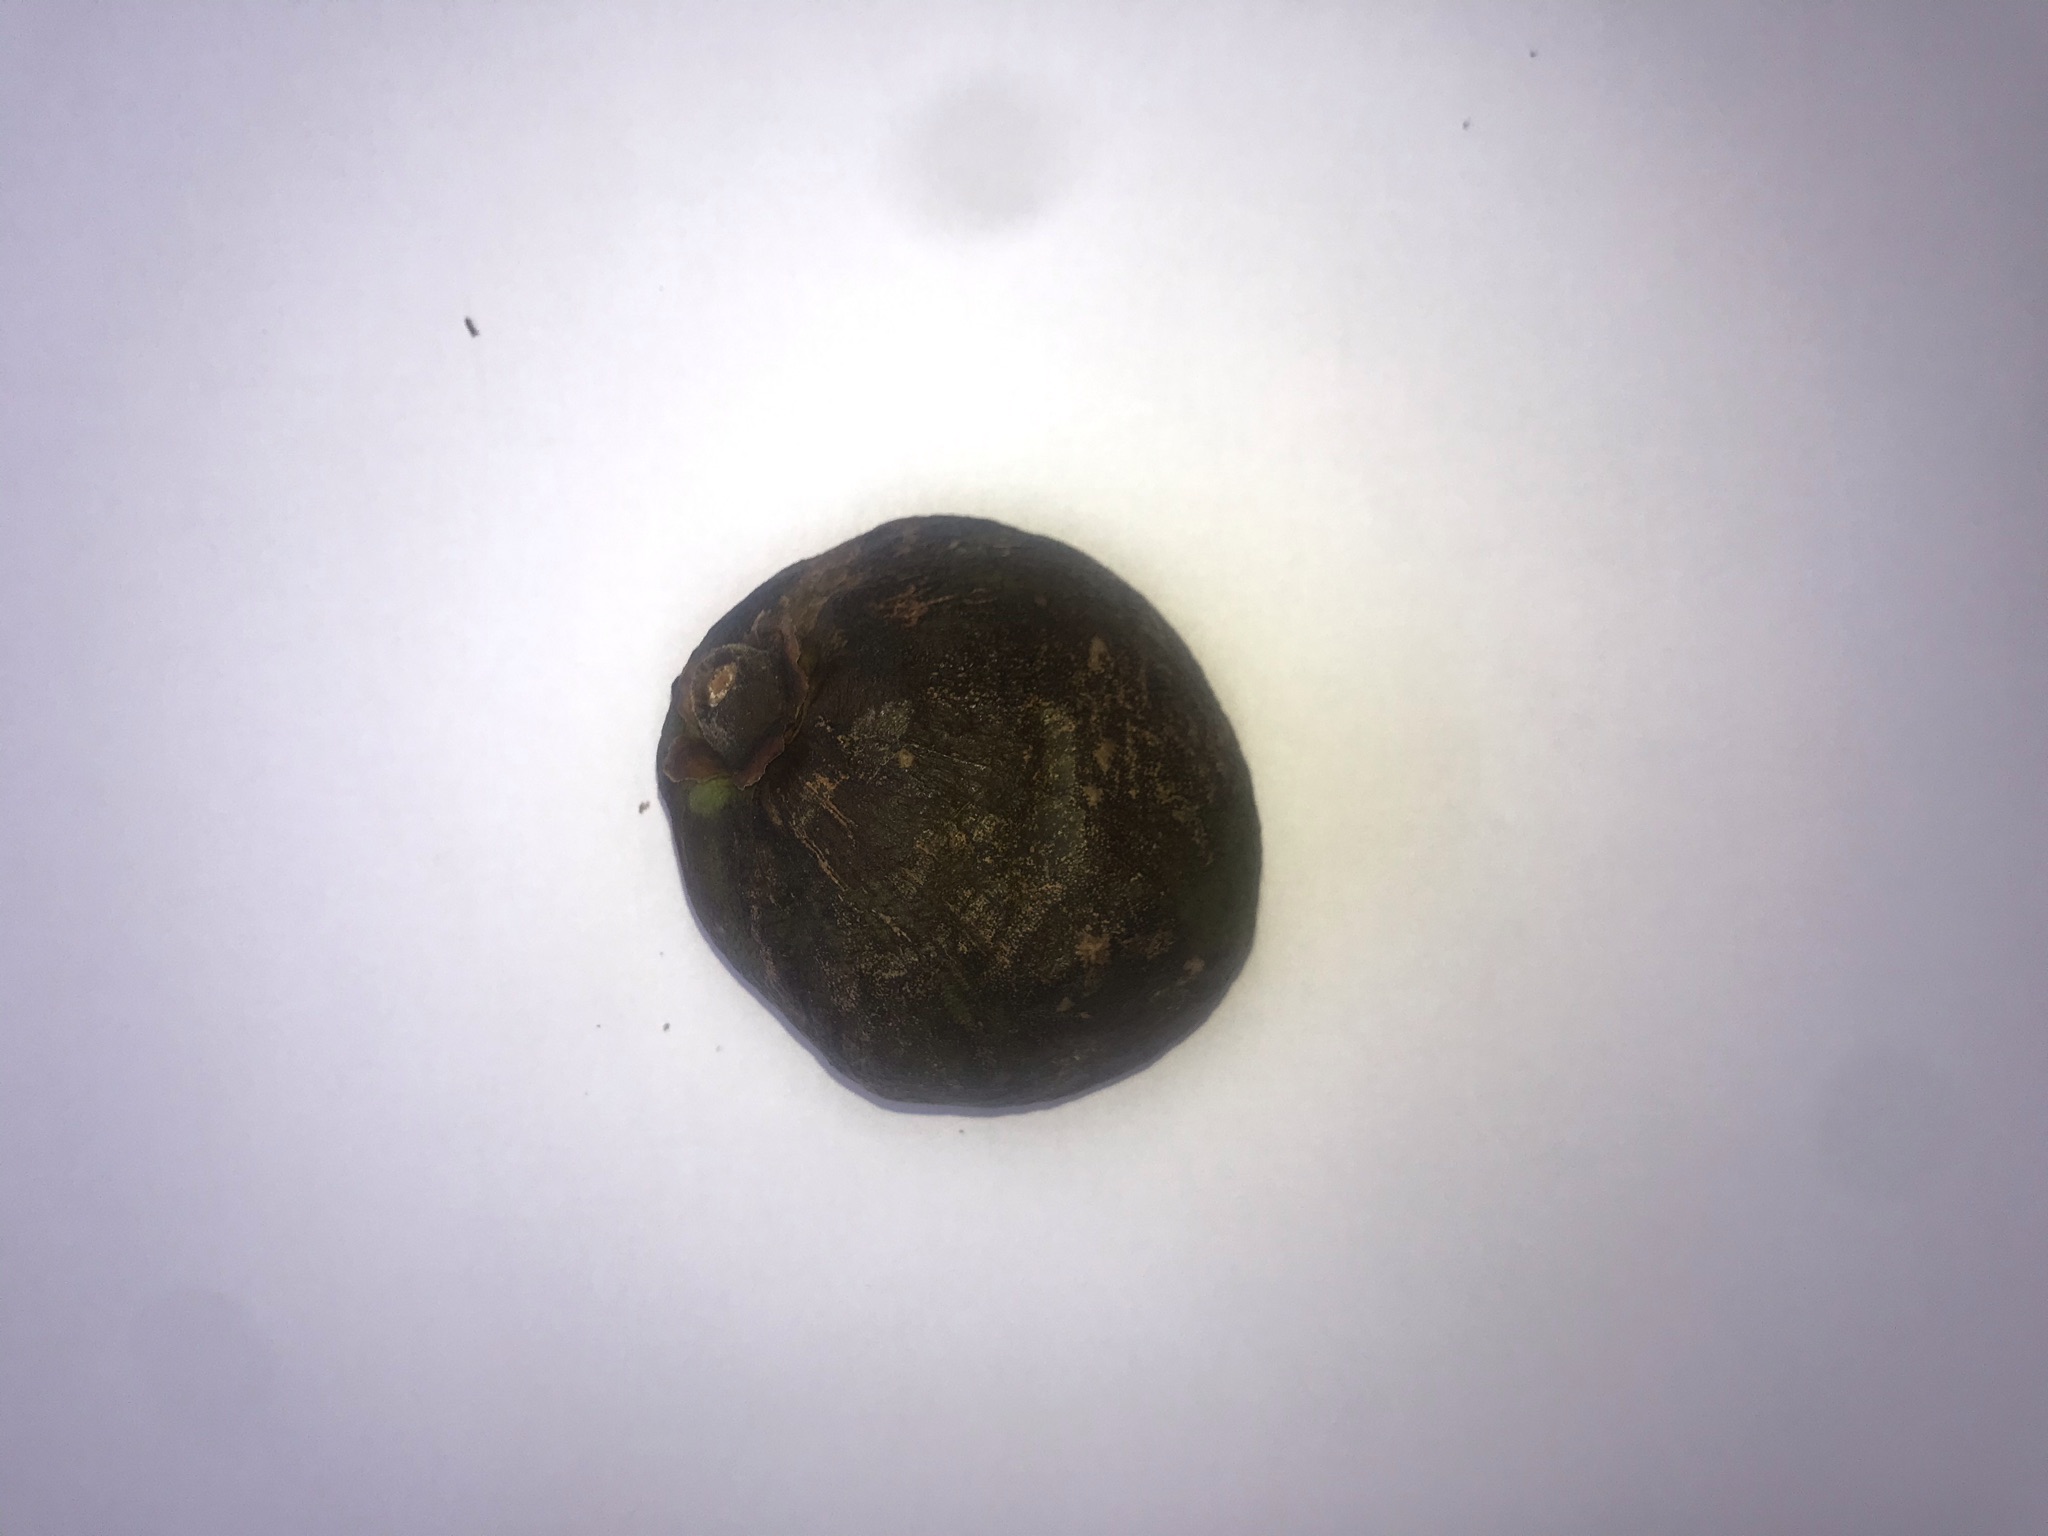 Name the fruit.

pequi
